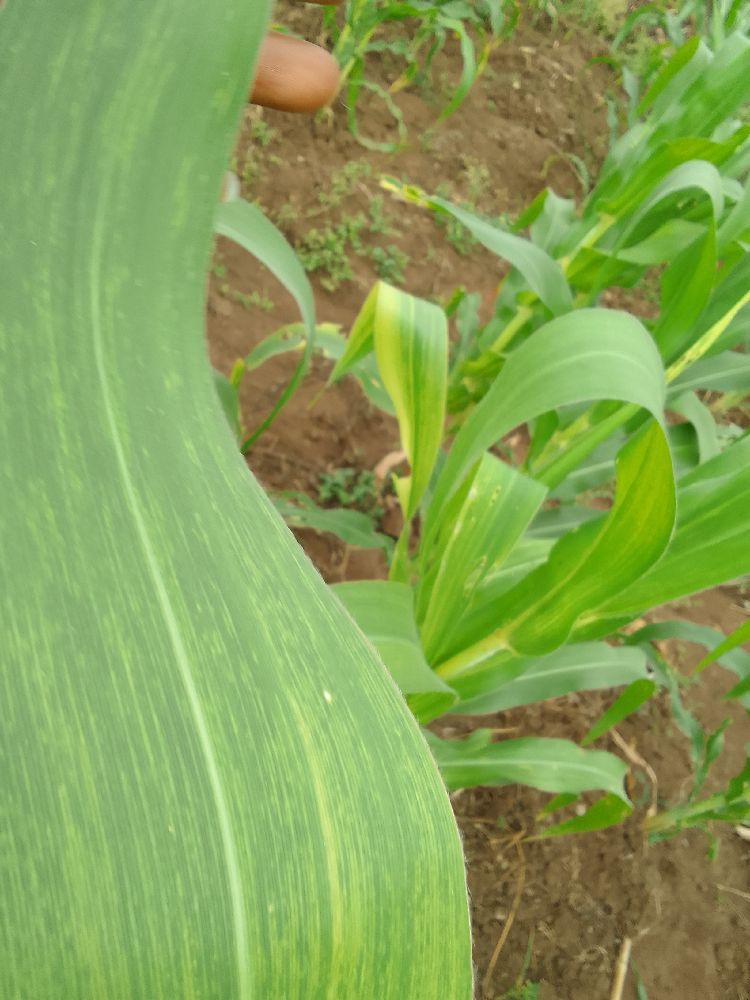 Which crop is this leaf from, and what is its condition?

maize, maize lethal necrosis
